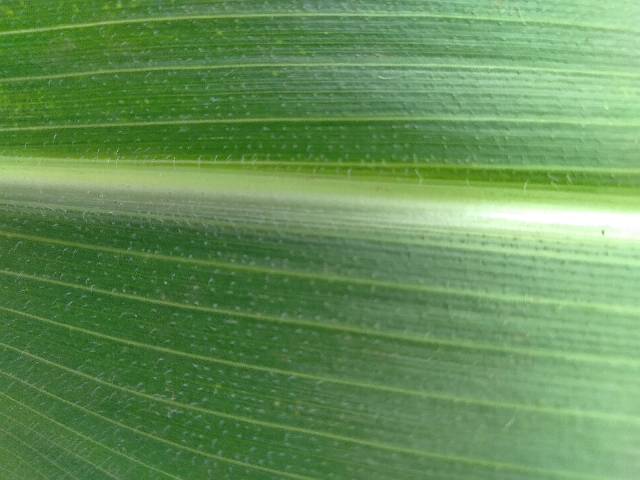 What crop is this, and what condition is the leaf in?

maize, healthy
